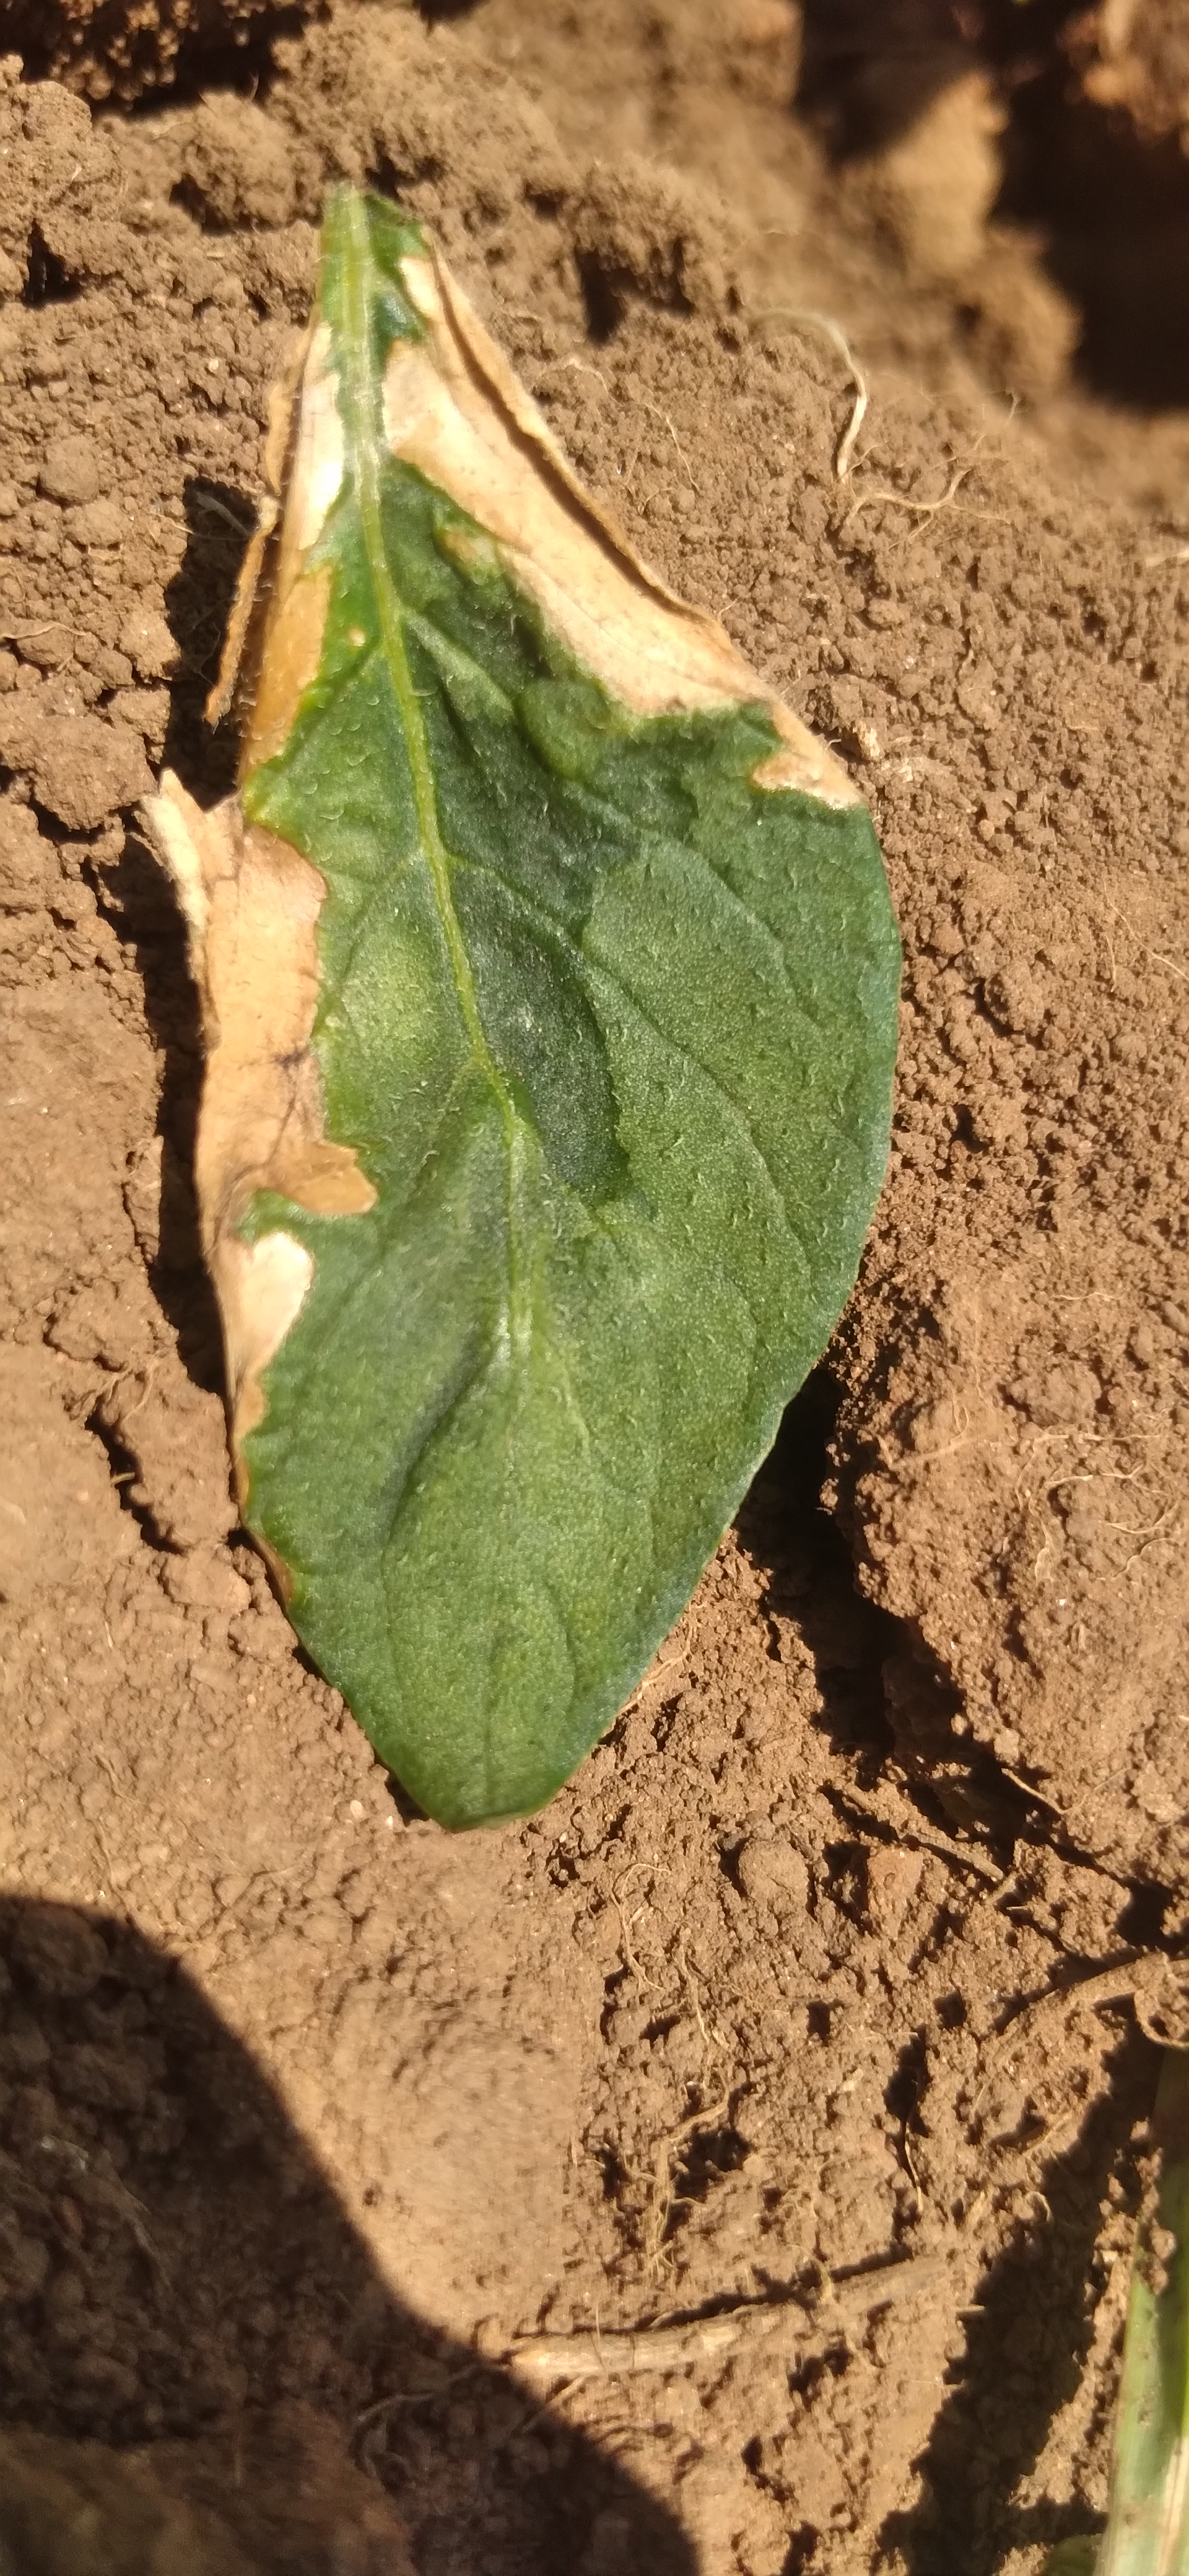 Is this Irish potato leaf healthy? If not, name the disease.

early blight
